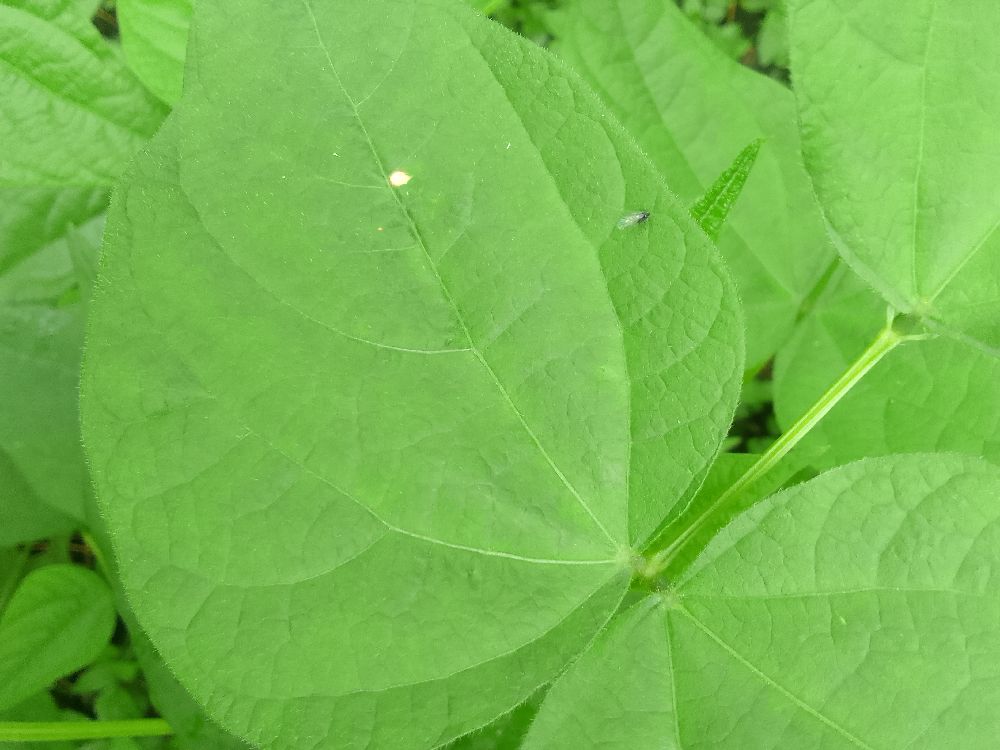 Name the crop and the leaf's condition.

common bean, healthy
